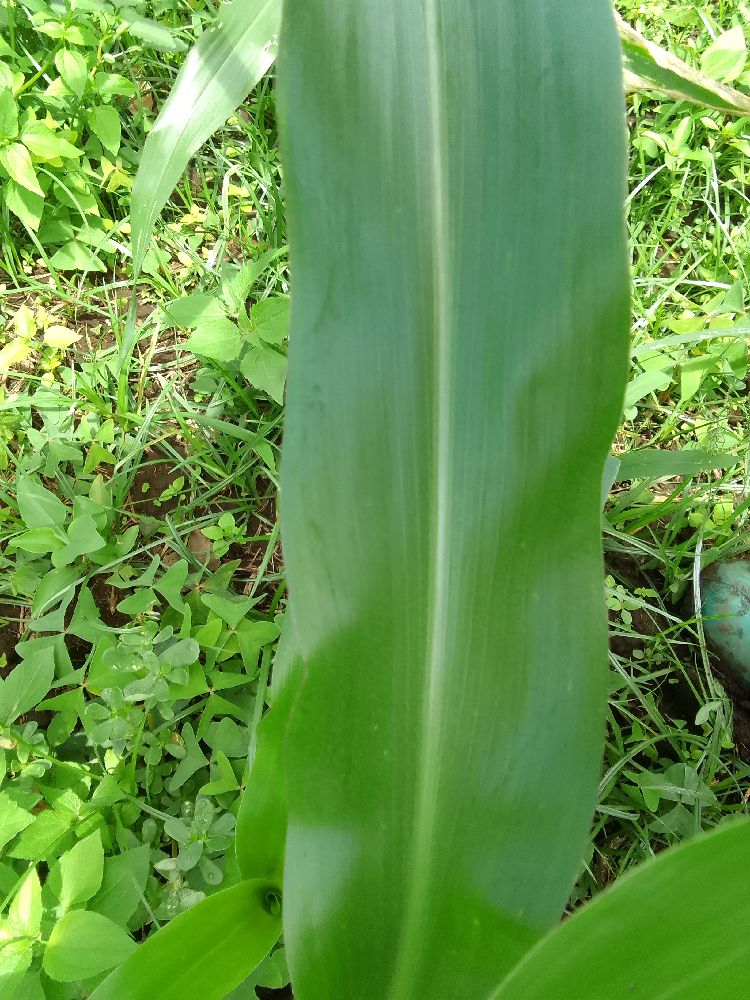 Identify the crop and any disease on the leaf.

maize, healthy
